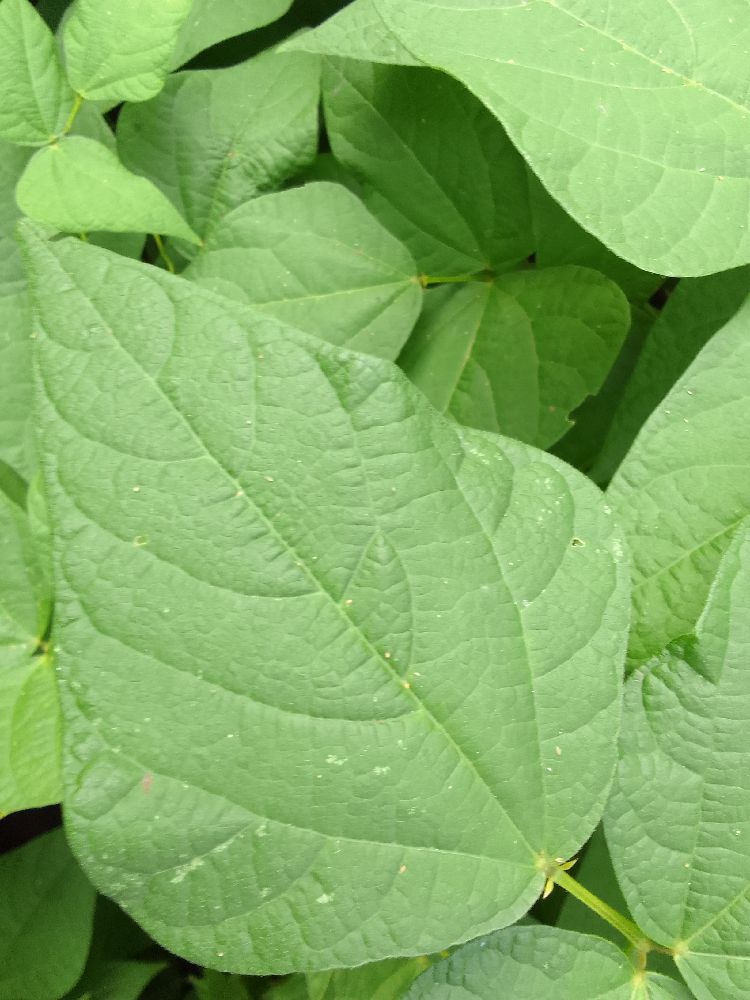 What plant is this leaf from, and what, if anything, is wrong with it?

common bean, healthy
